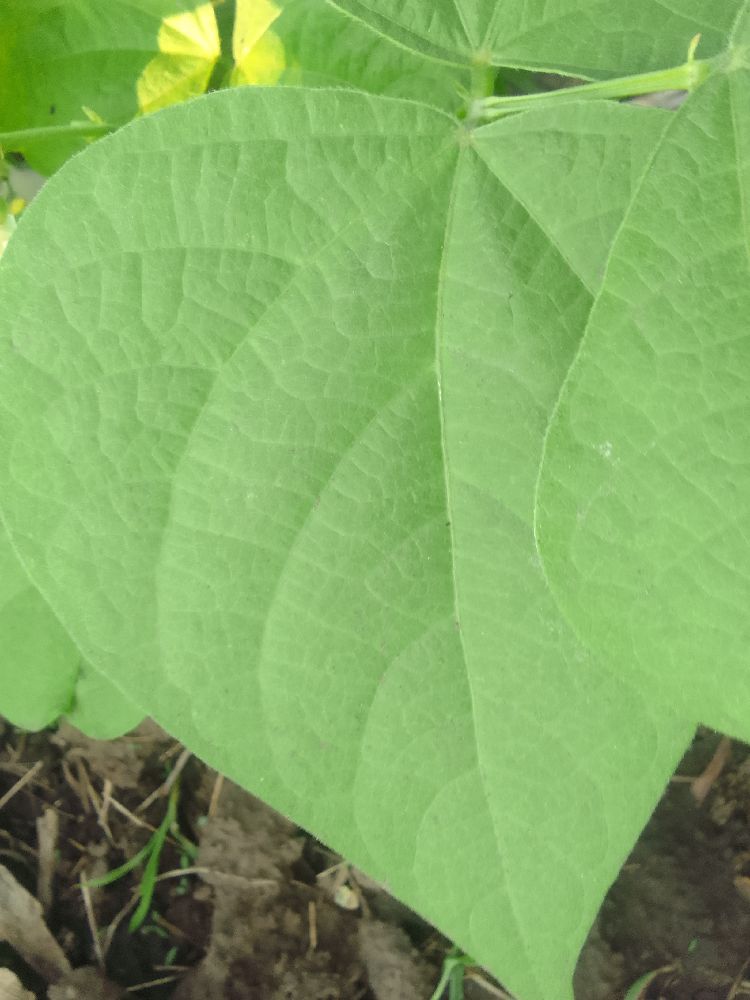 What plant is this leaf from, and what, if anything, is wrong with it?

common bean, healthy
